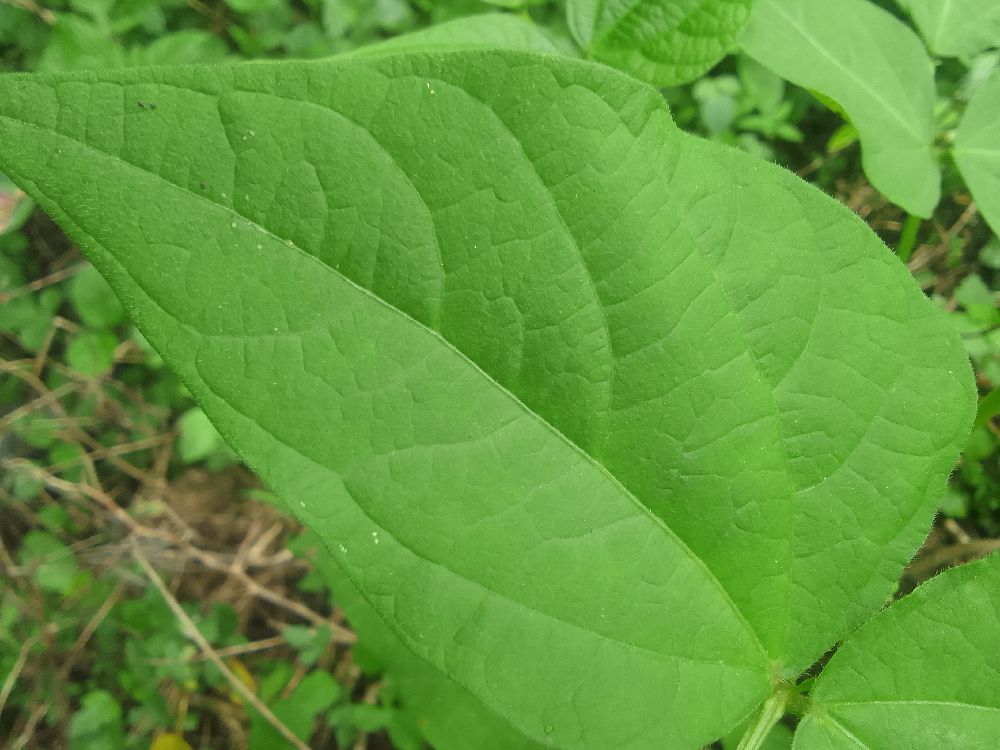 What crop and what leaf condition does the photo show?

common bean, healthy
